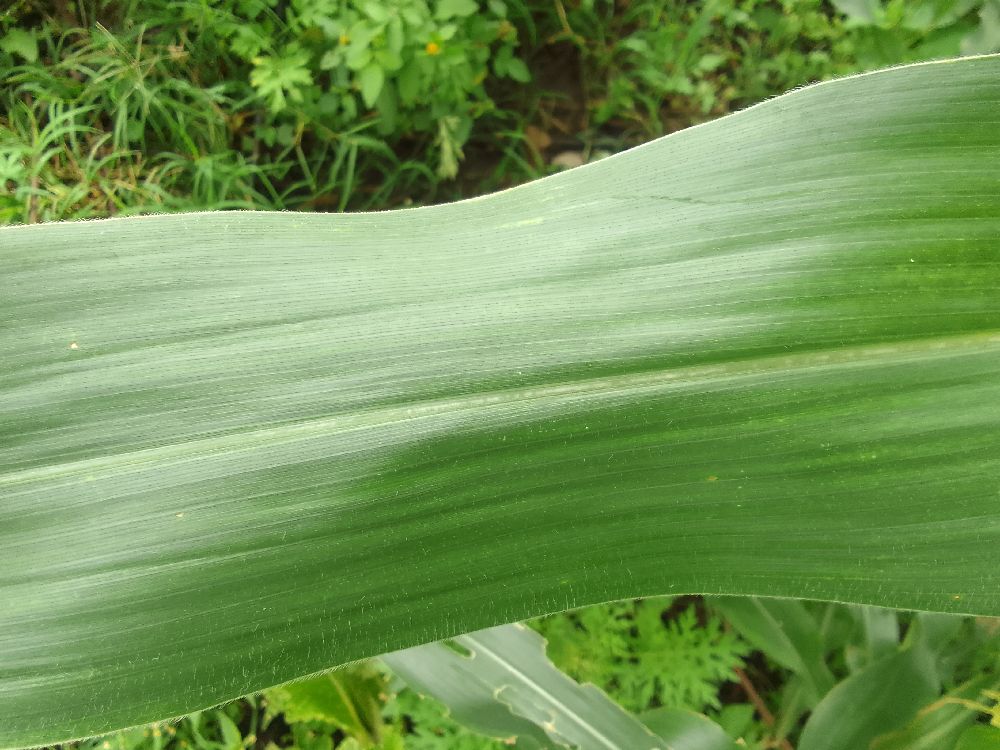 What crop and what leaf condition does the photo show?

maize, healthy
